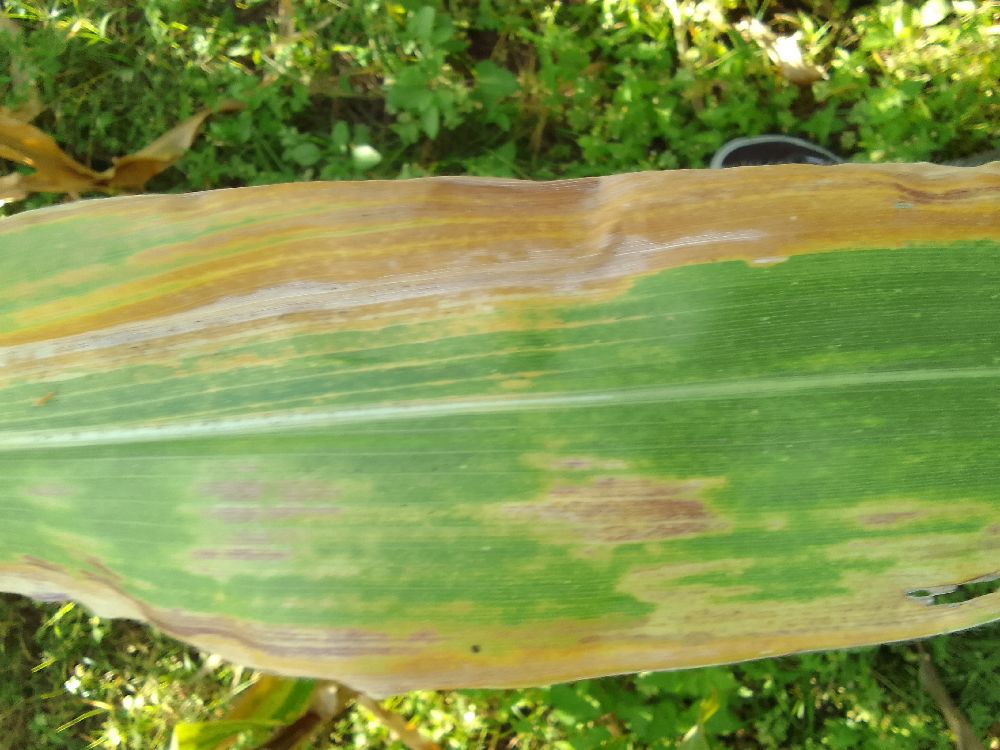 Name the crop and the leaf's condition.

maize, maize lethal necrosis
